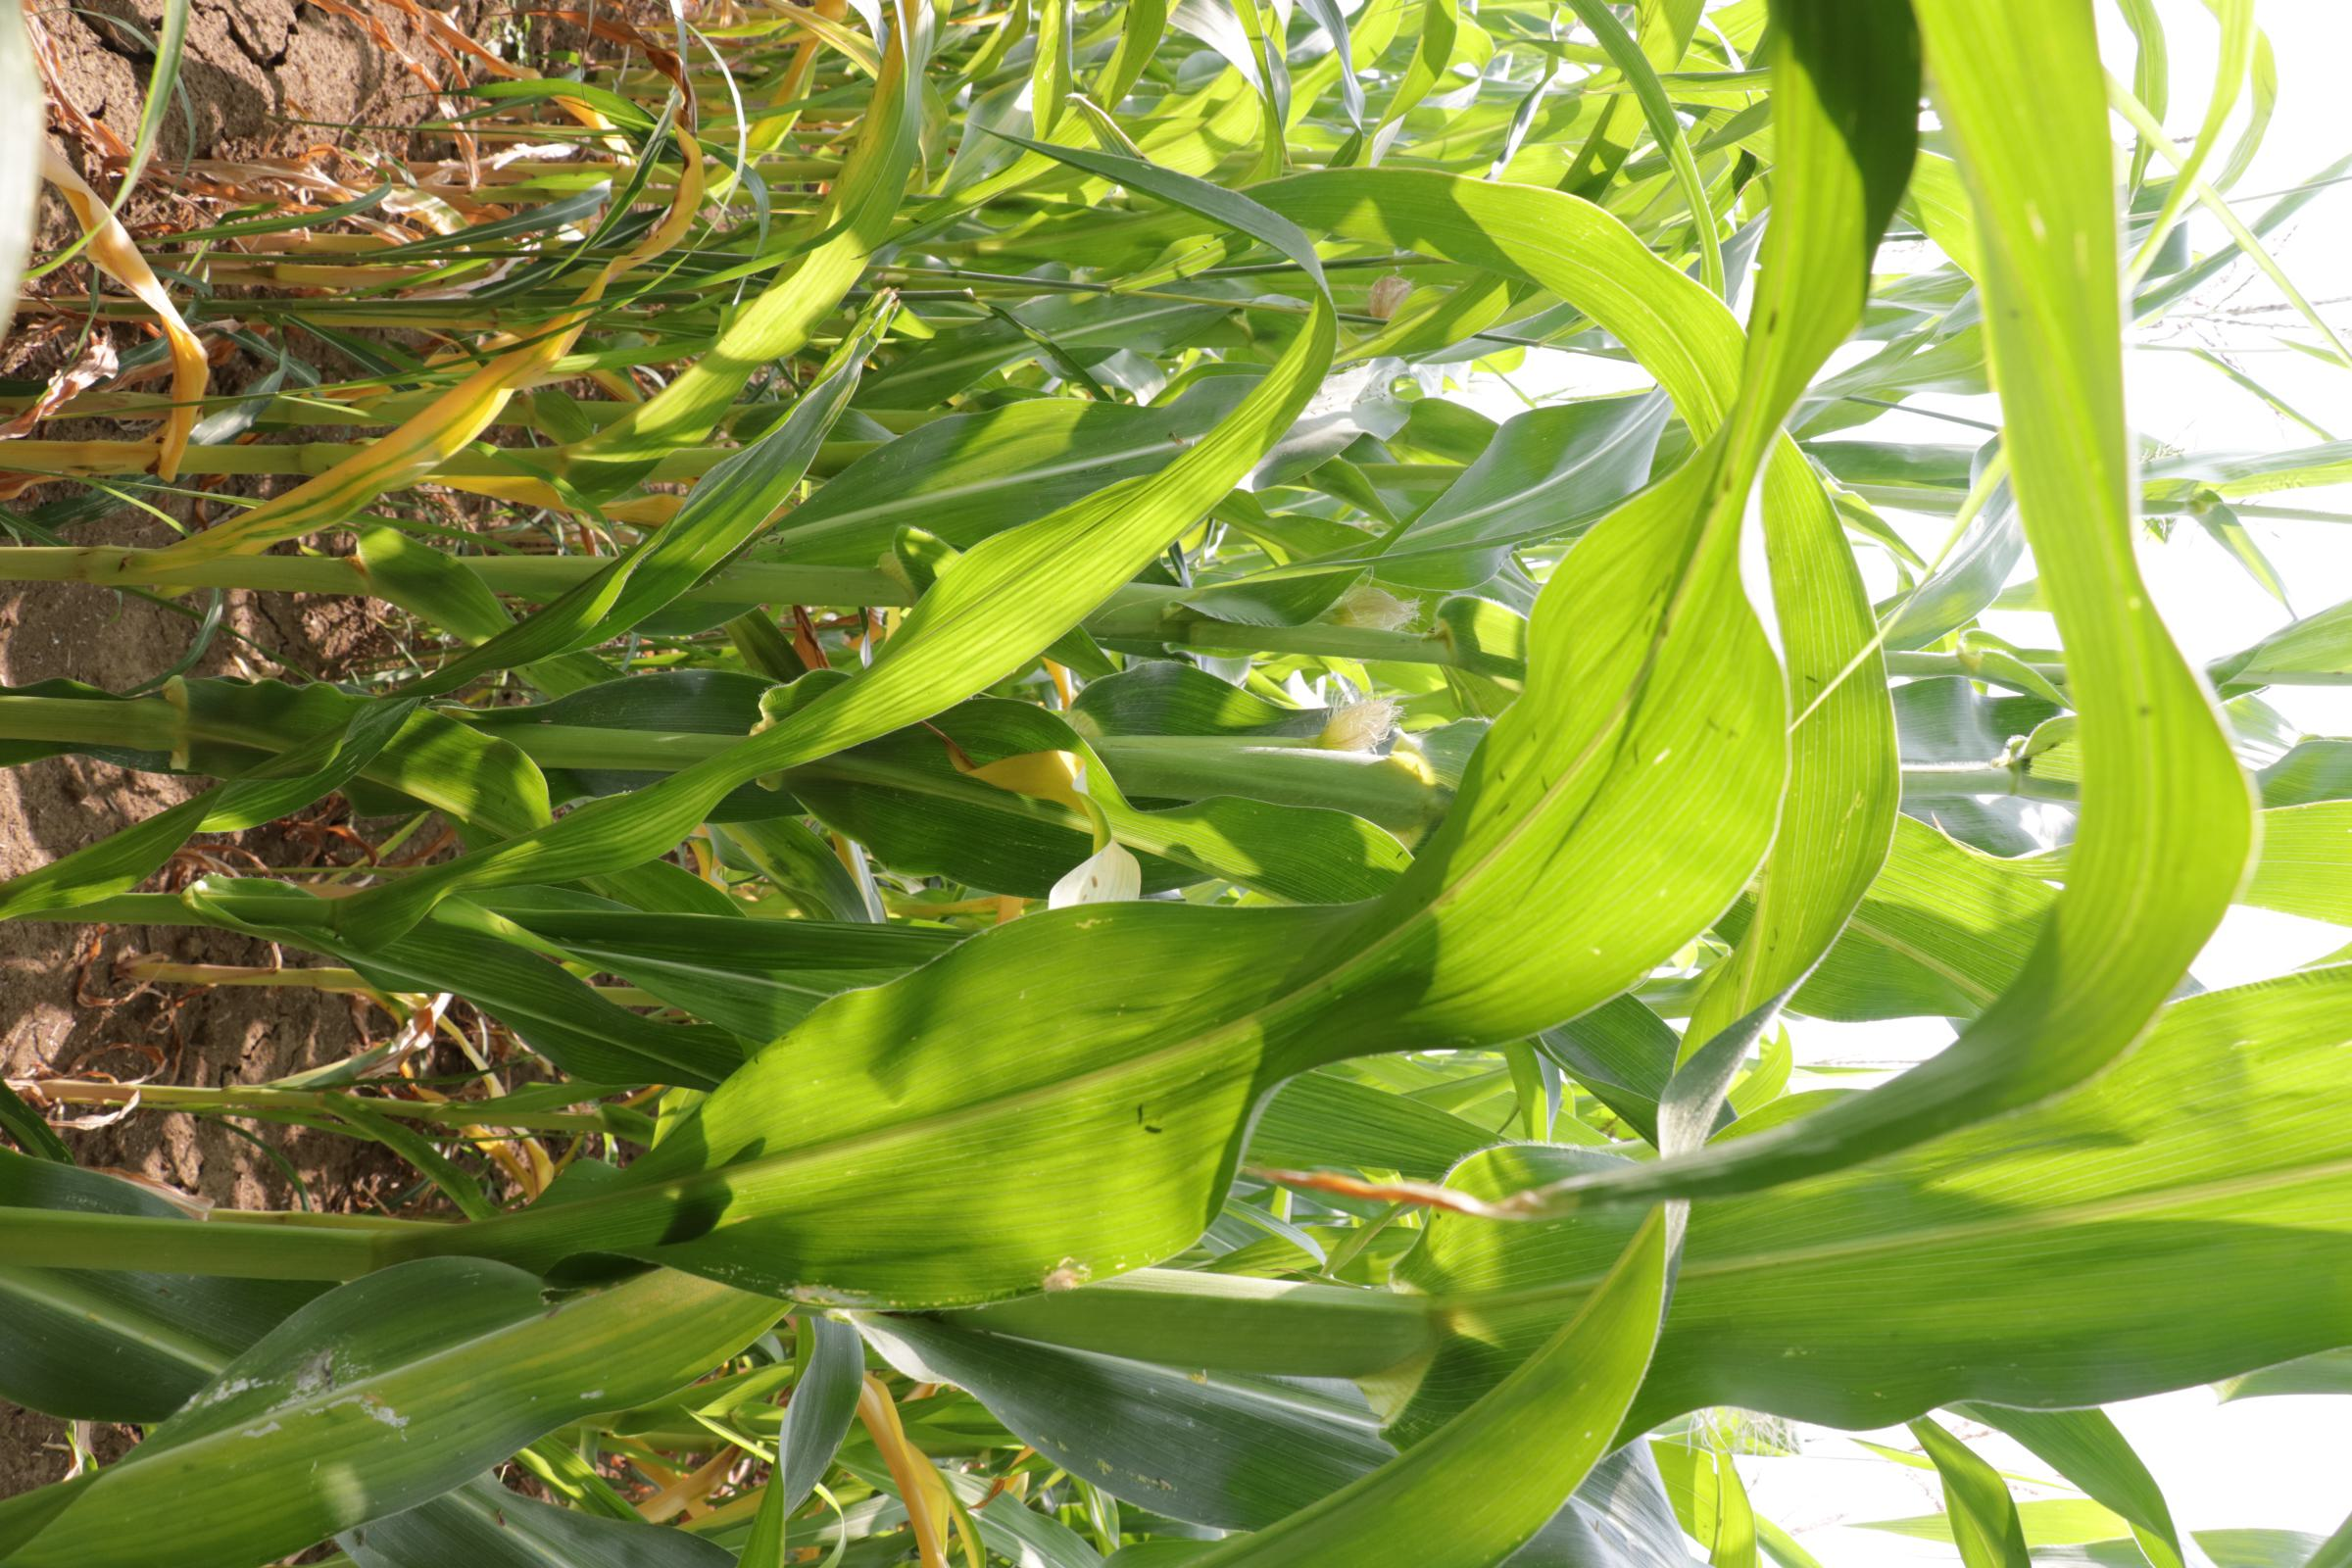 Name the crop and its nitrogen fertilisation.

maize, no added nitrogen
